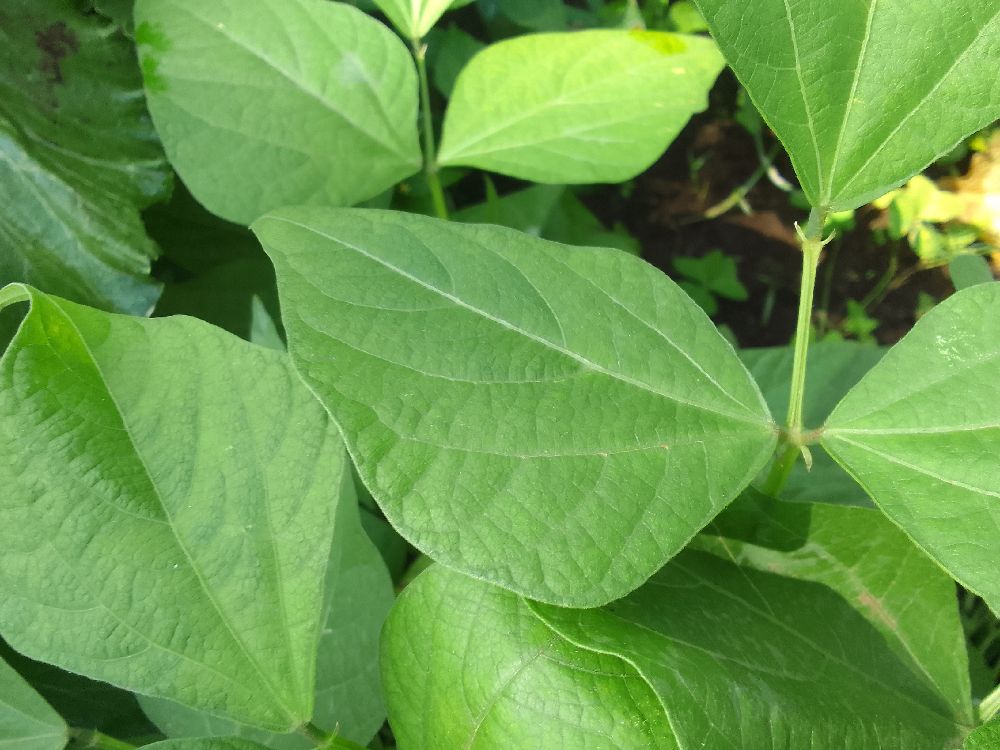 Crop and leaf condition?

common bean, healthy
